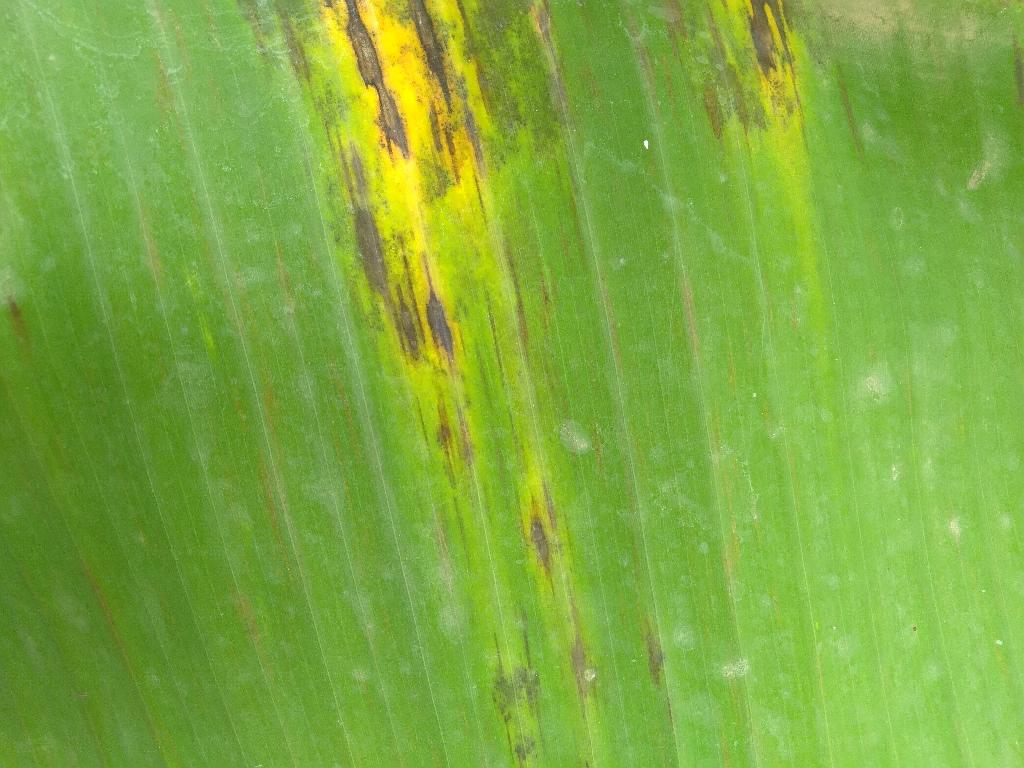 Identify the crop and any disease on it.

banana, black sigatoka
